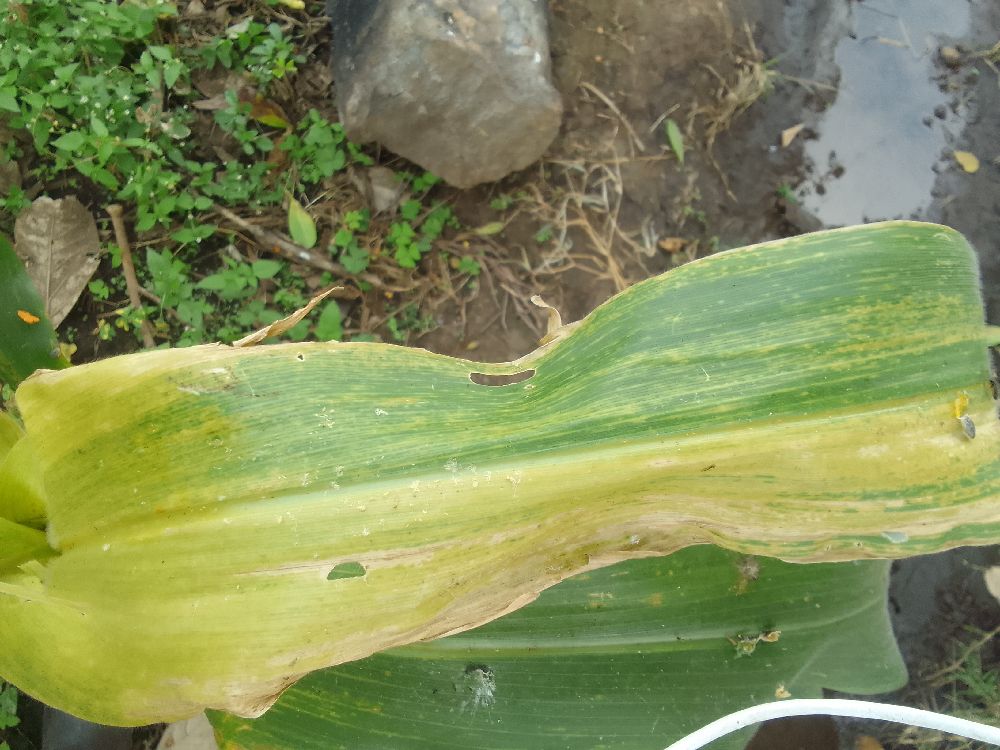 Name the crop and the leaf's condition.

maize, maize lethal necrosis
